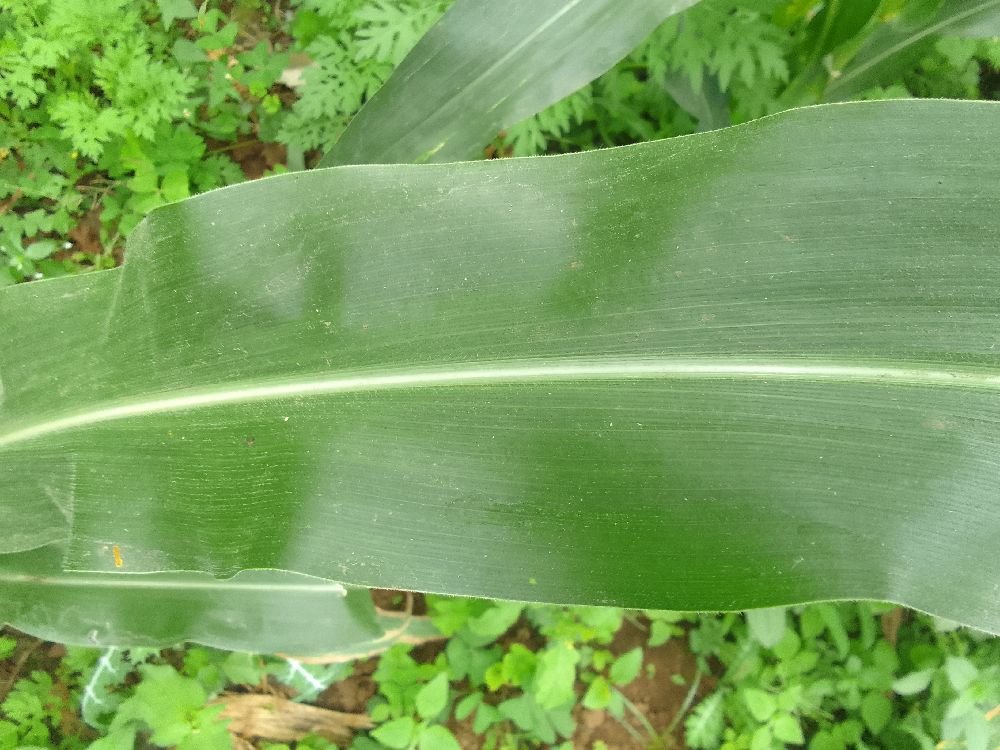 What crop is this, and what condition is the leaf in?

maize, healthy
